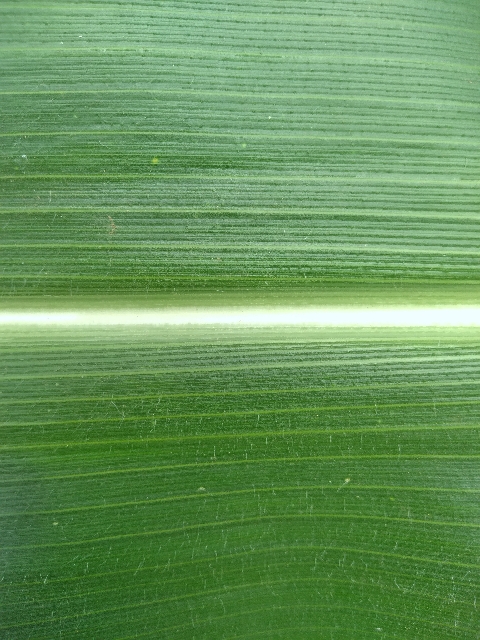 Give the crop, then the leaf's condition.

maize, healthy
